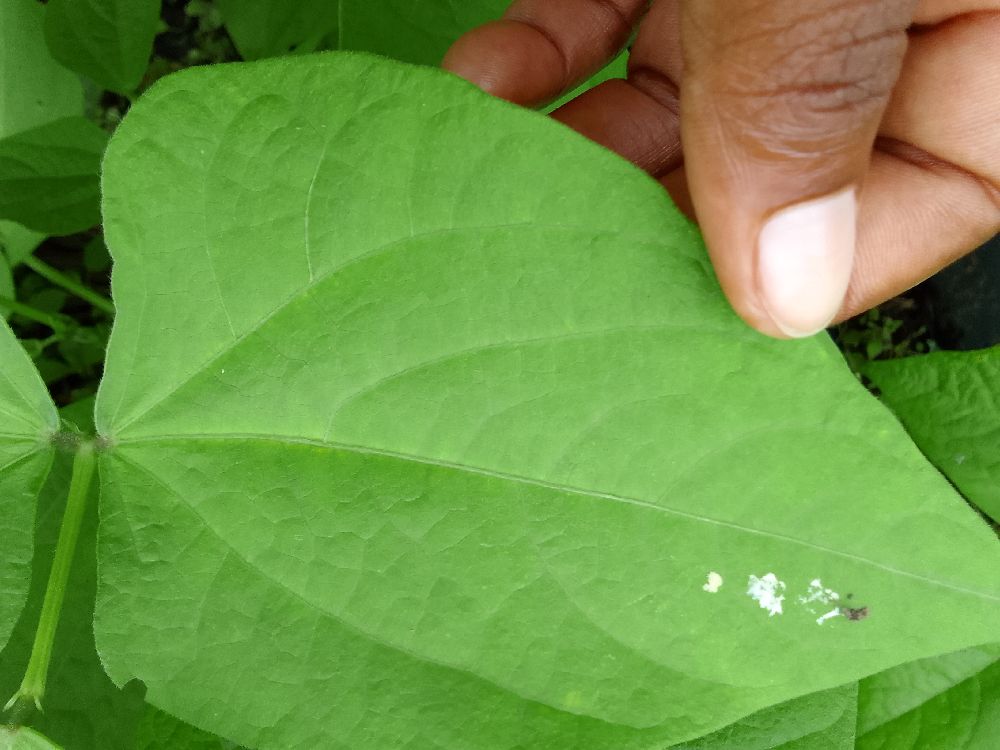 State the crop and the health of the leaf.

common bean, healthy
